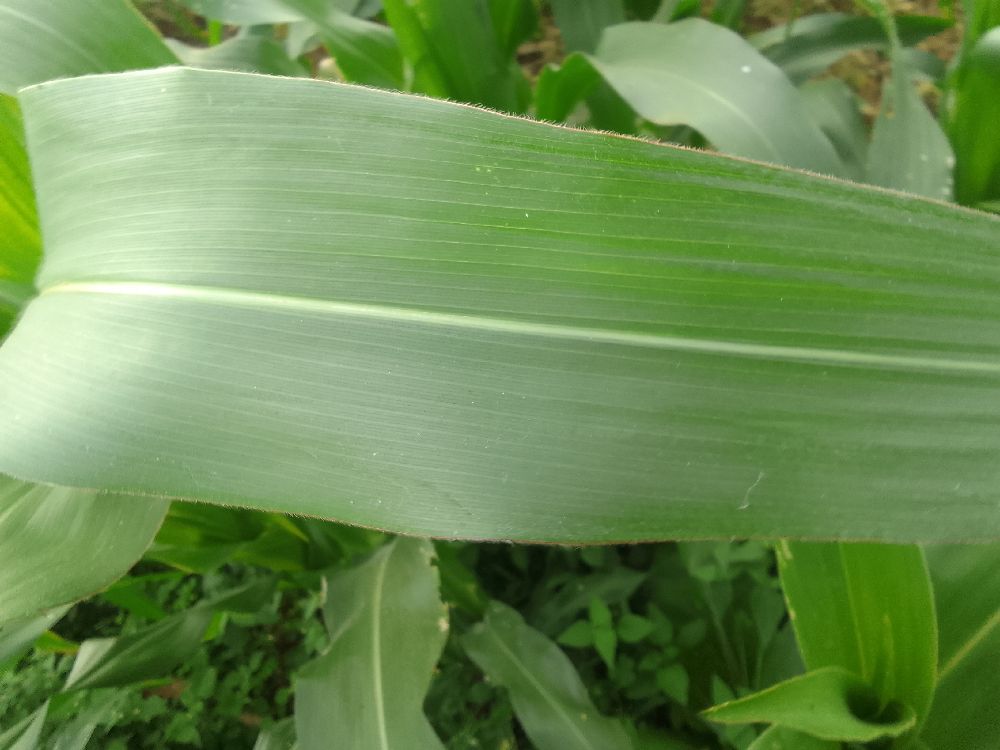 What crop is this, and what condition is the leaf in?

maize, healthy
